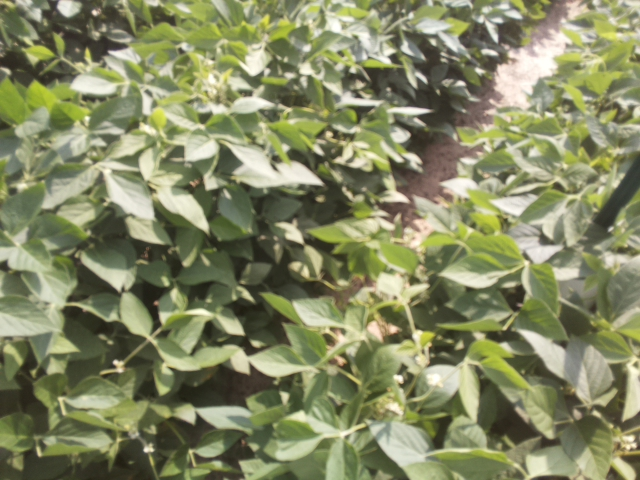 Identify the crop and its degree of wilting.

soybean, leaves with no wilting
